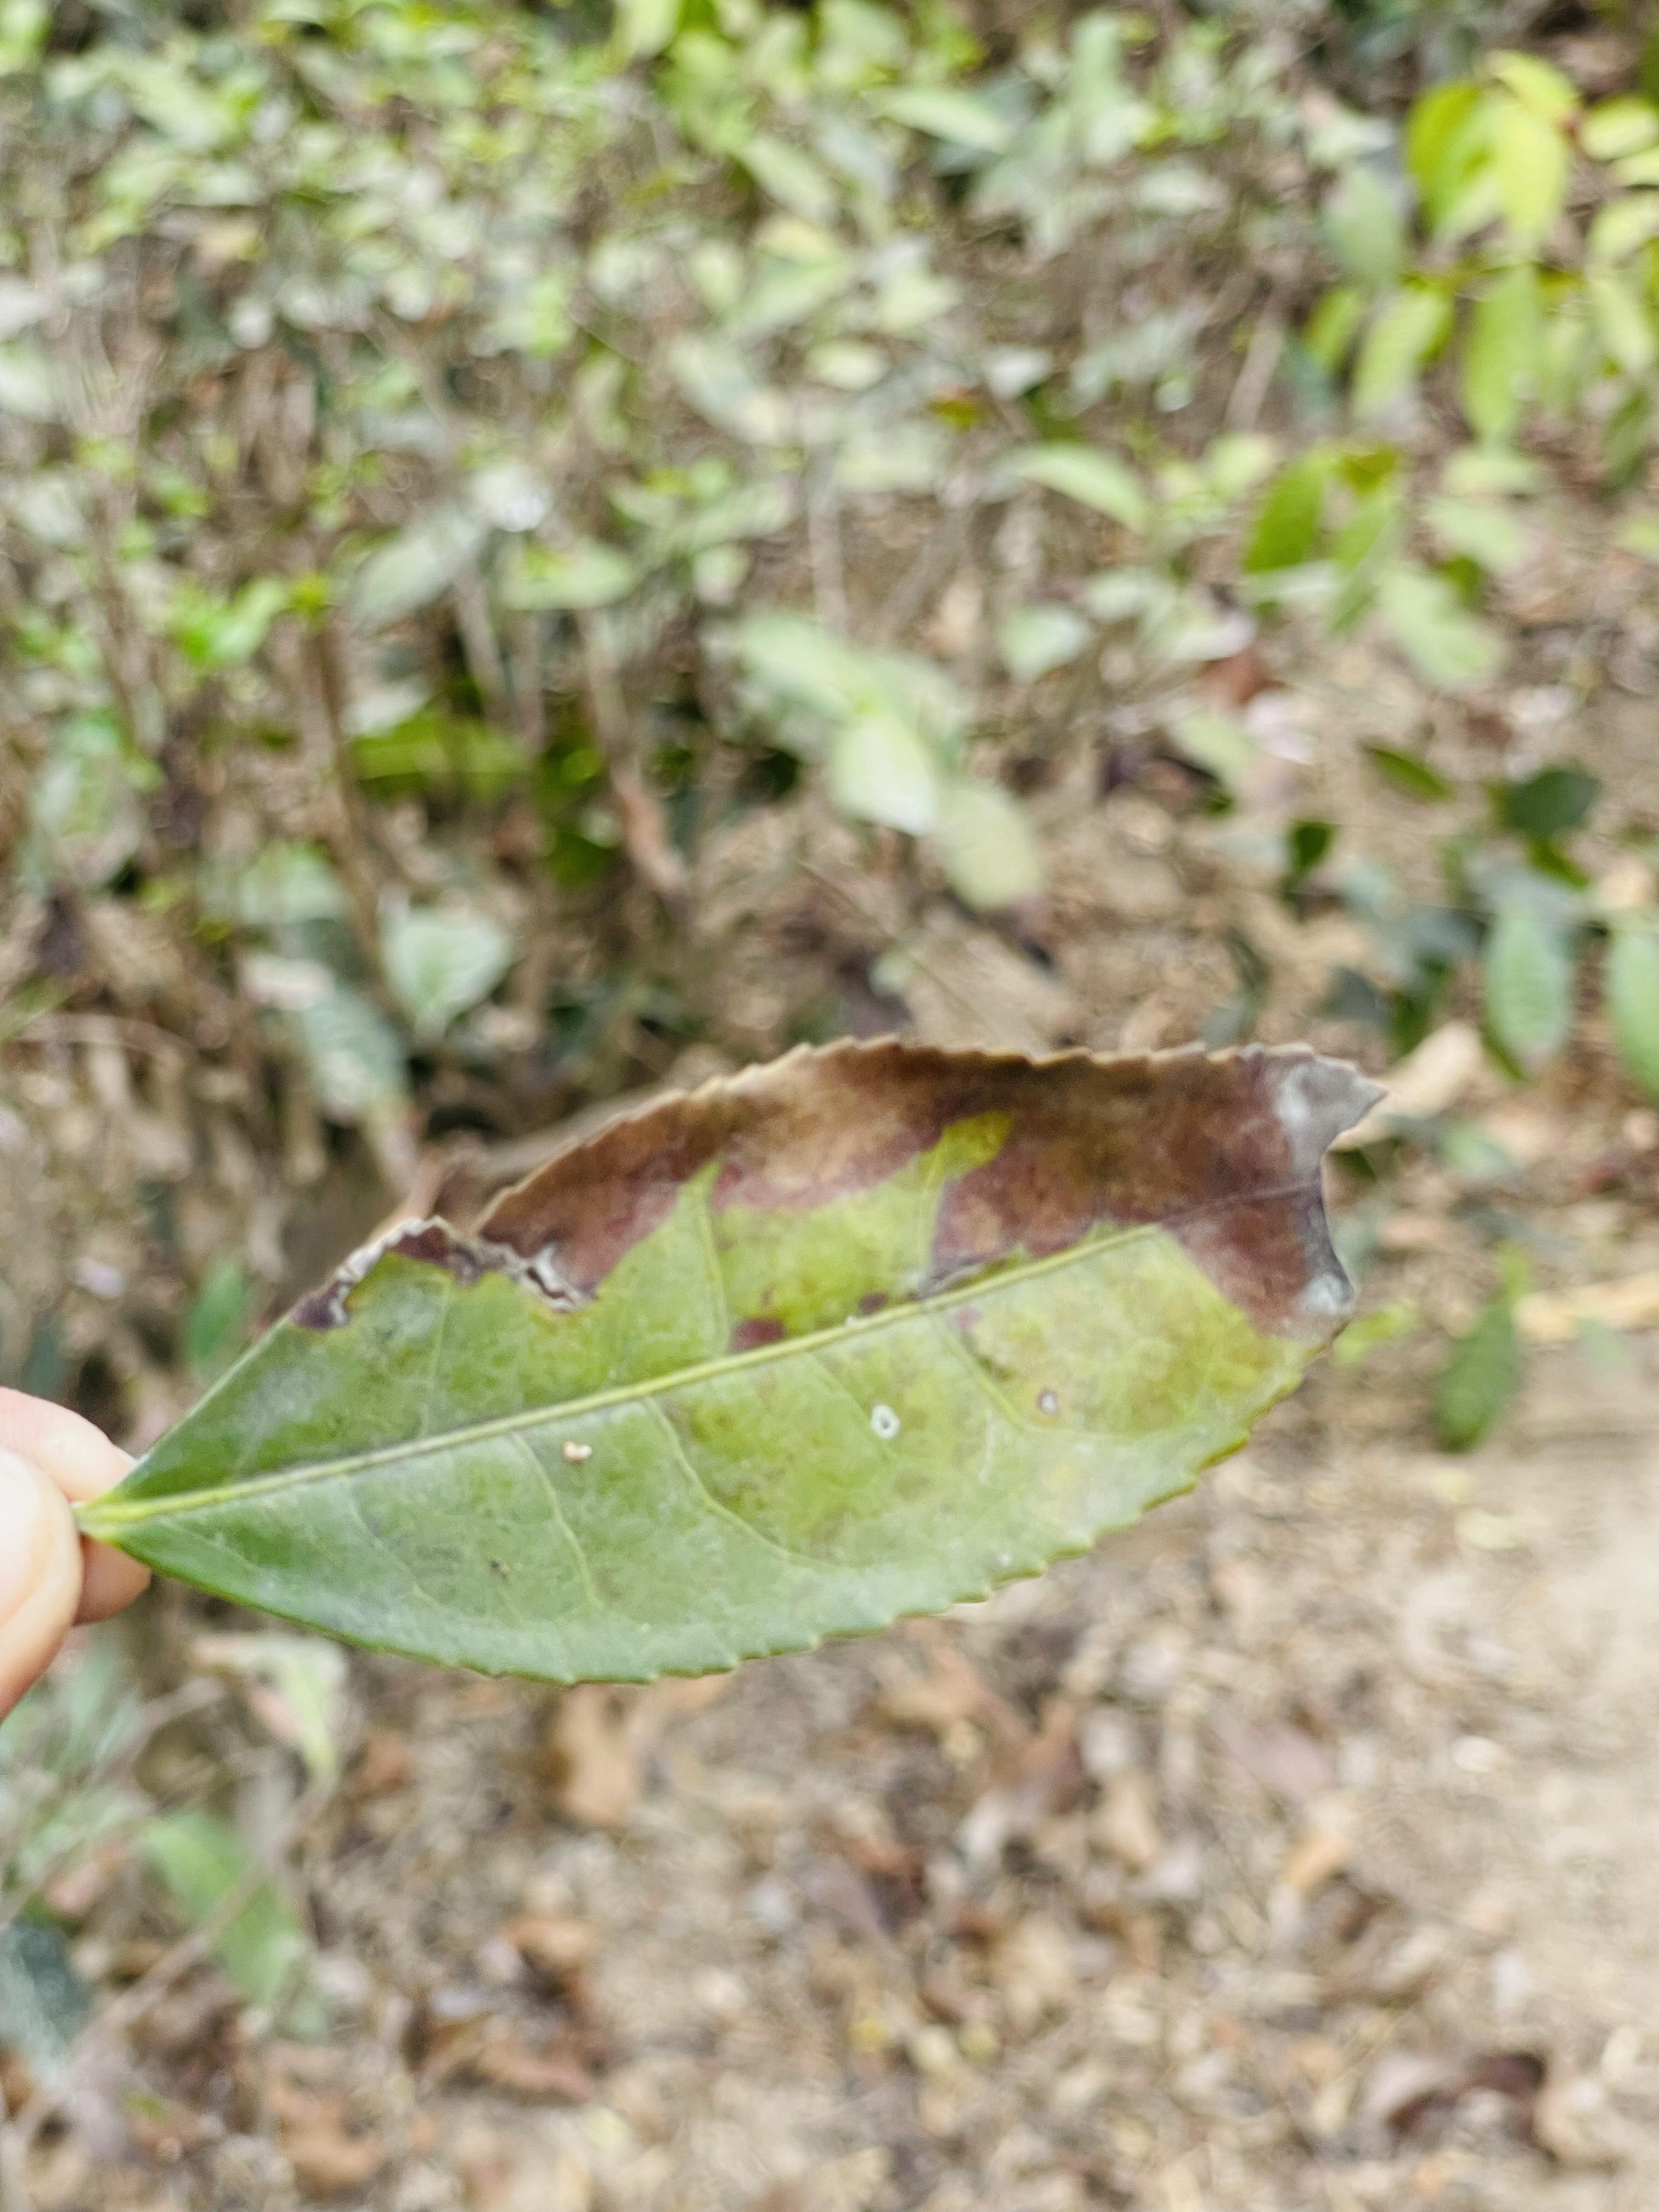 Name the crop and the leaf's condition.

tea, blight
